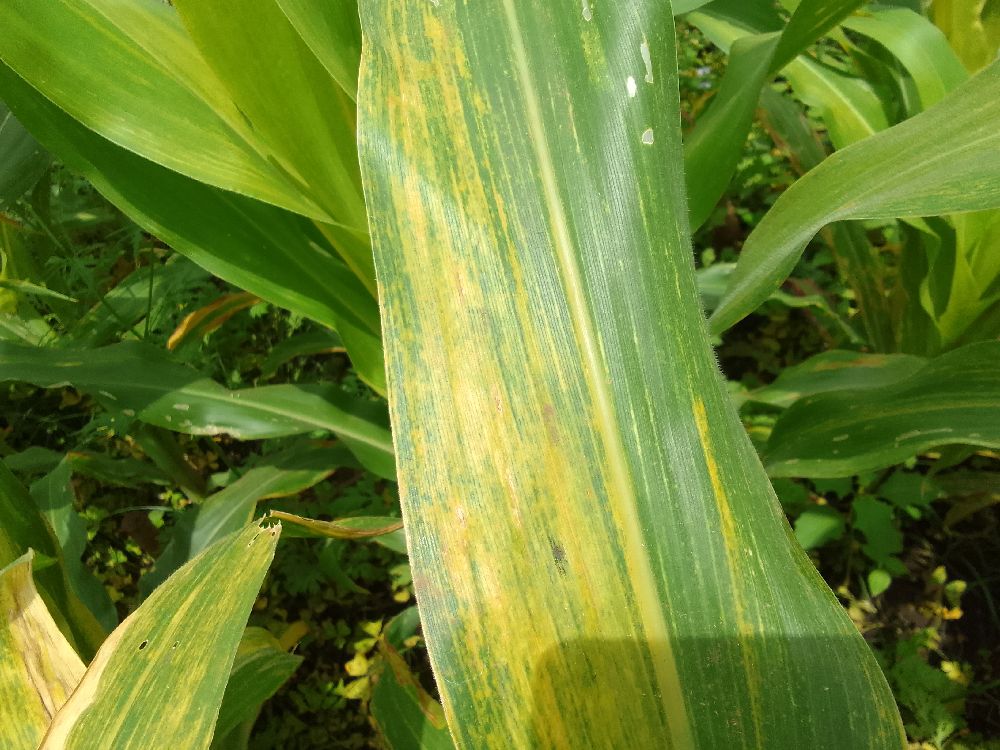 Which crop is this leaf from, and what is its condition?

maize, maize lethal necrosis
